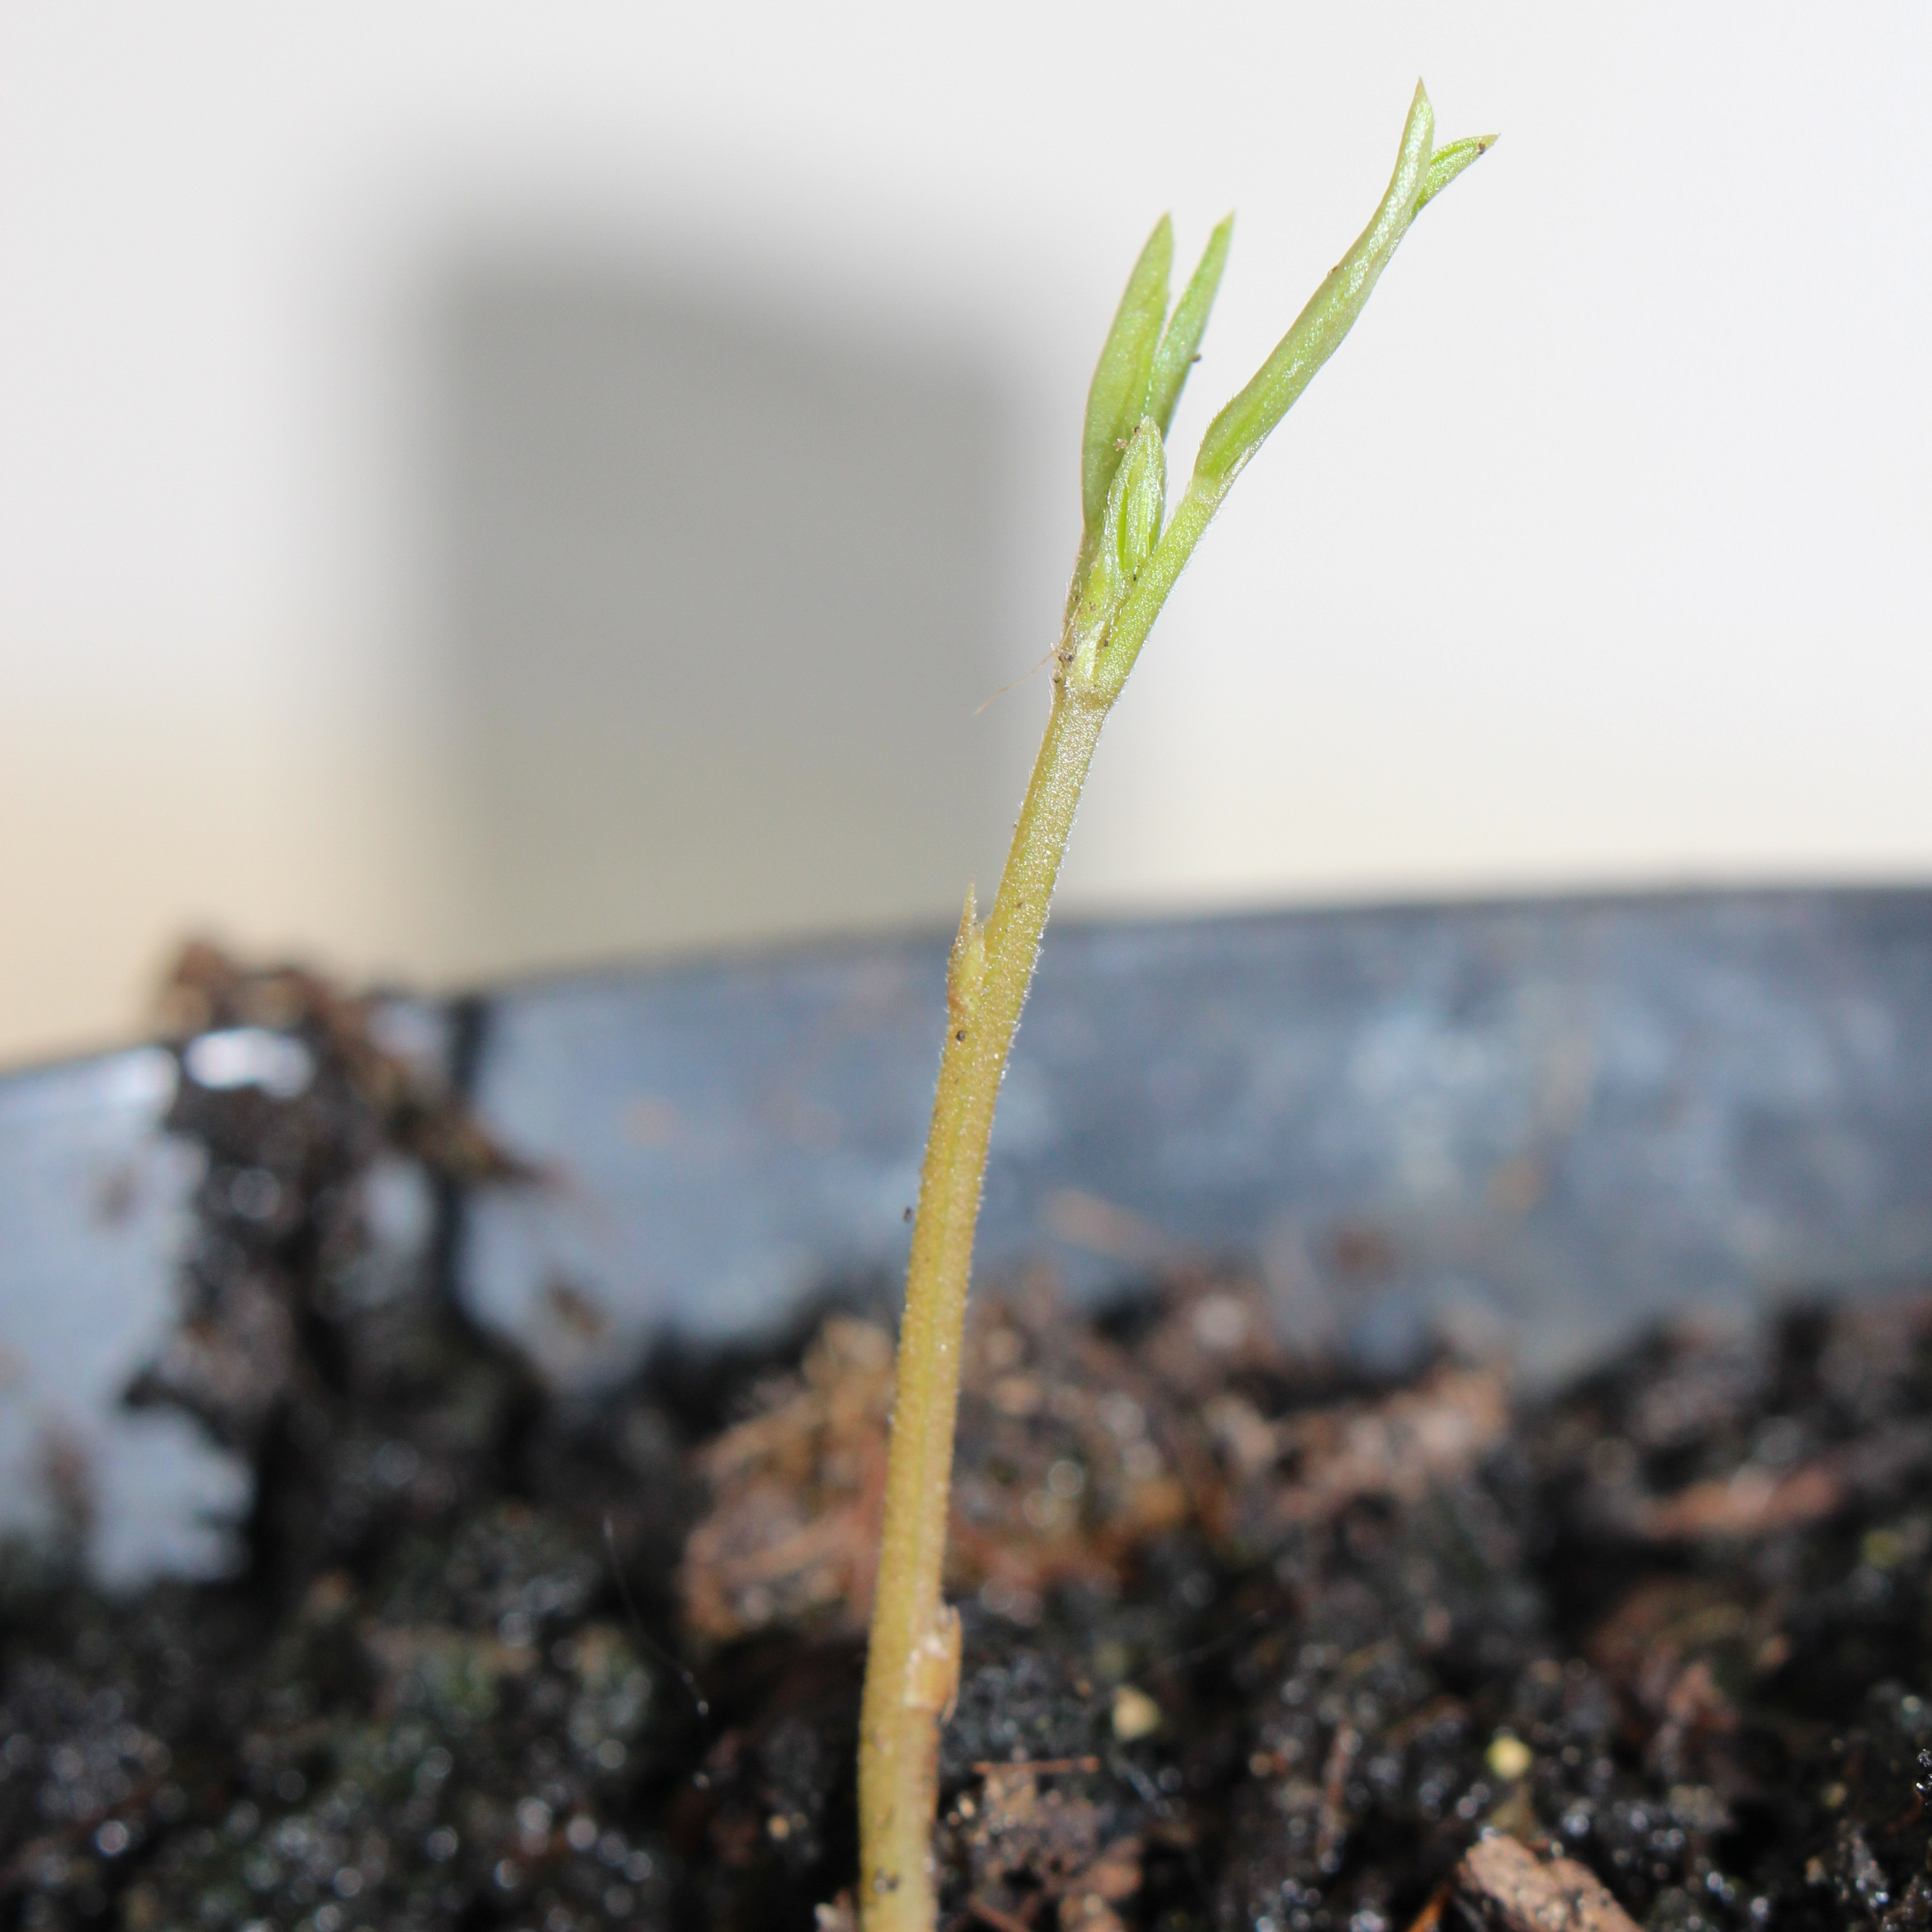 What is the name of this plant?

Vicia sativa
